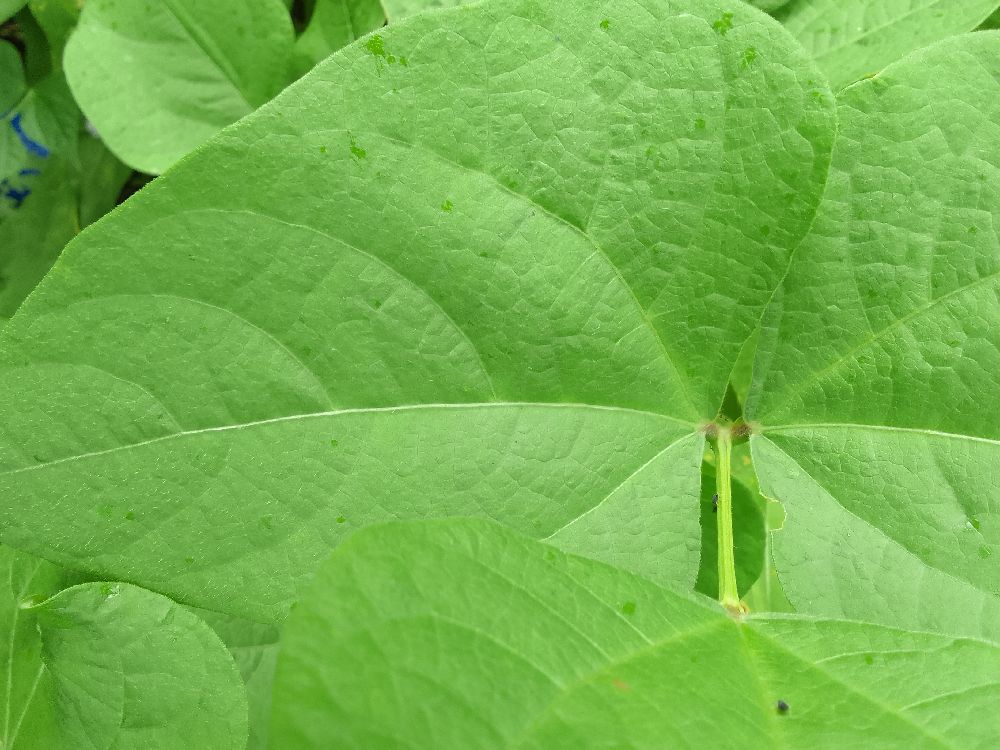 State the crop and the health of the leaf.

common bean, healthy
